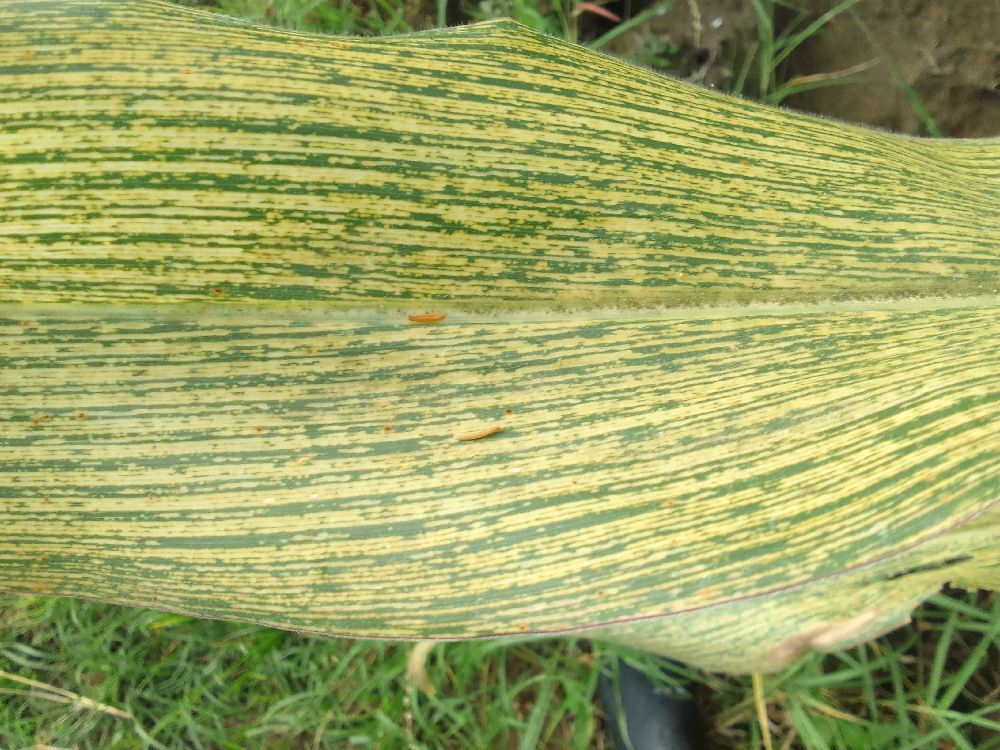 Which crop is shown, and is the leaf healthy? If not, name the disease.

maize, maize streak virus
